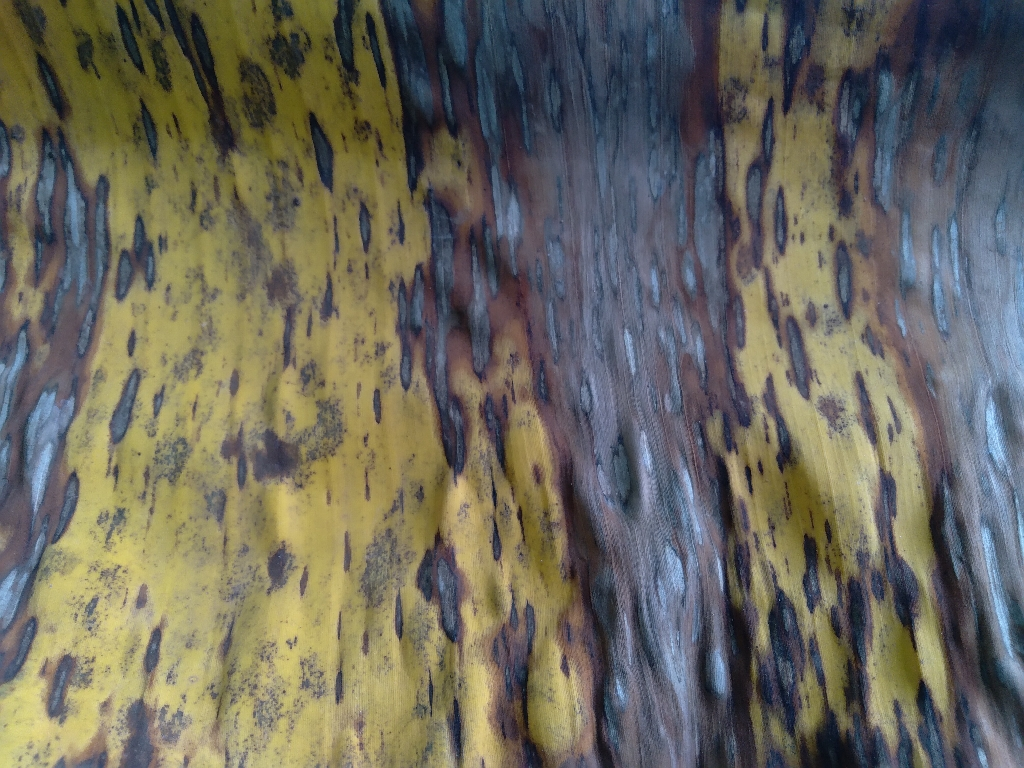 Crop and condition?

banana, black sigatoka
